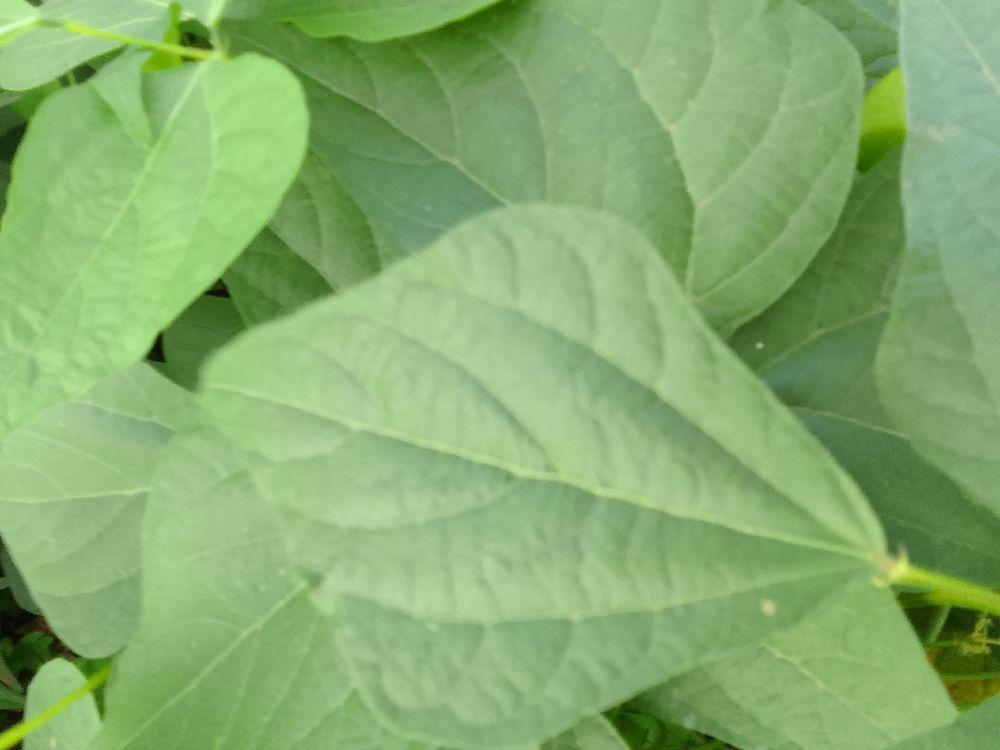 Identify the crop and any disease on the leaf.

common bean, healthy
